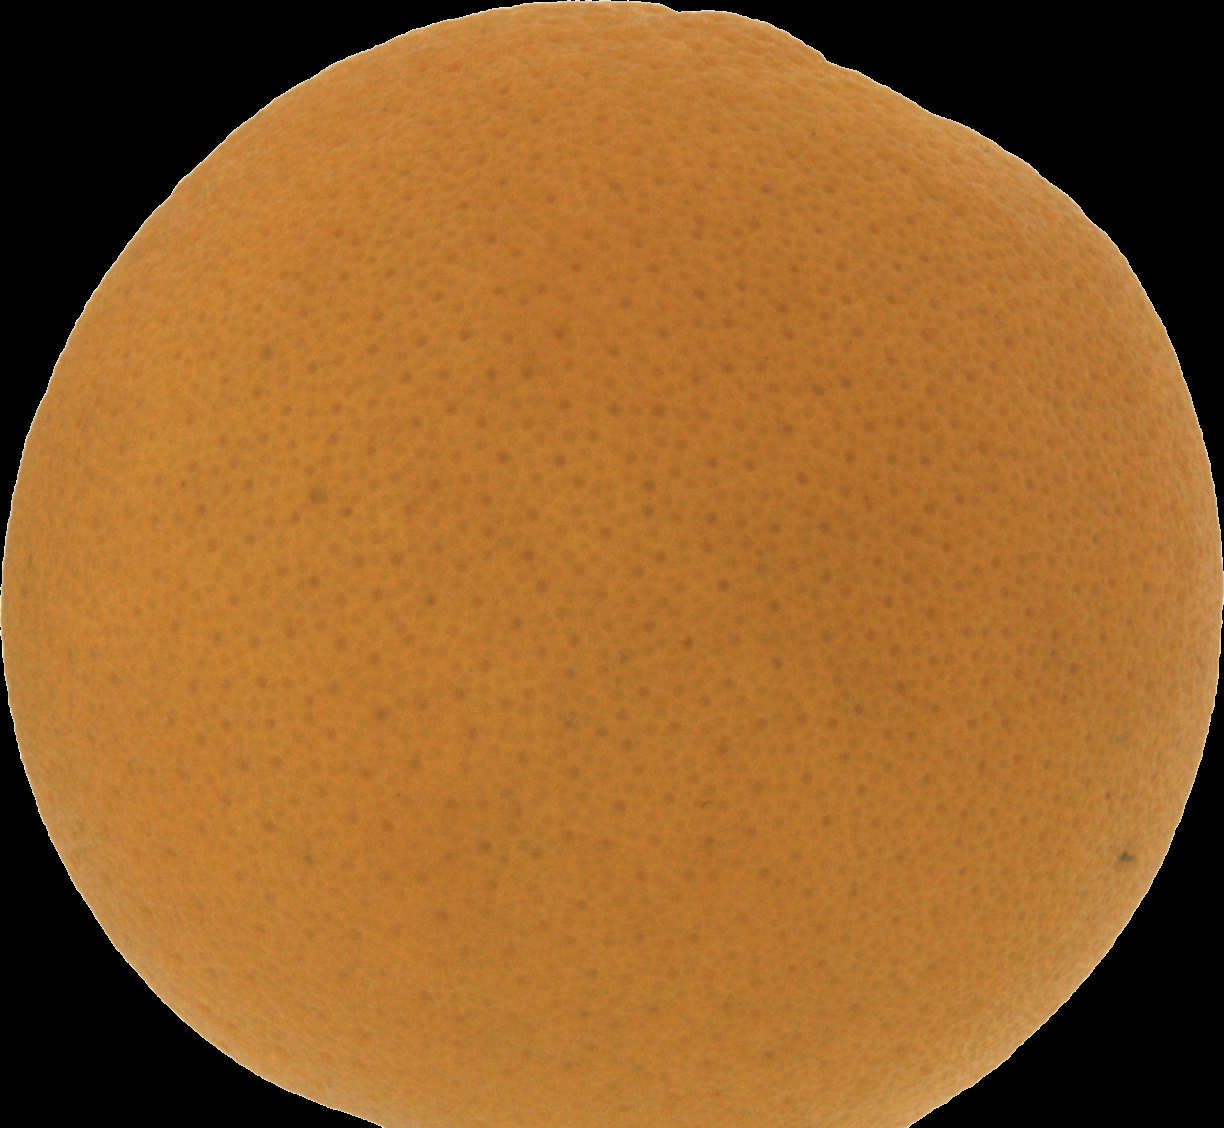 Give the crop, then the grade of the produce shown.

orange, good
